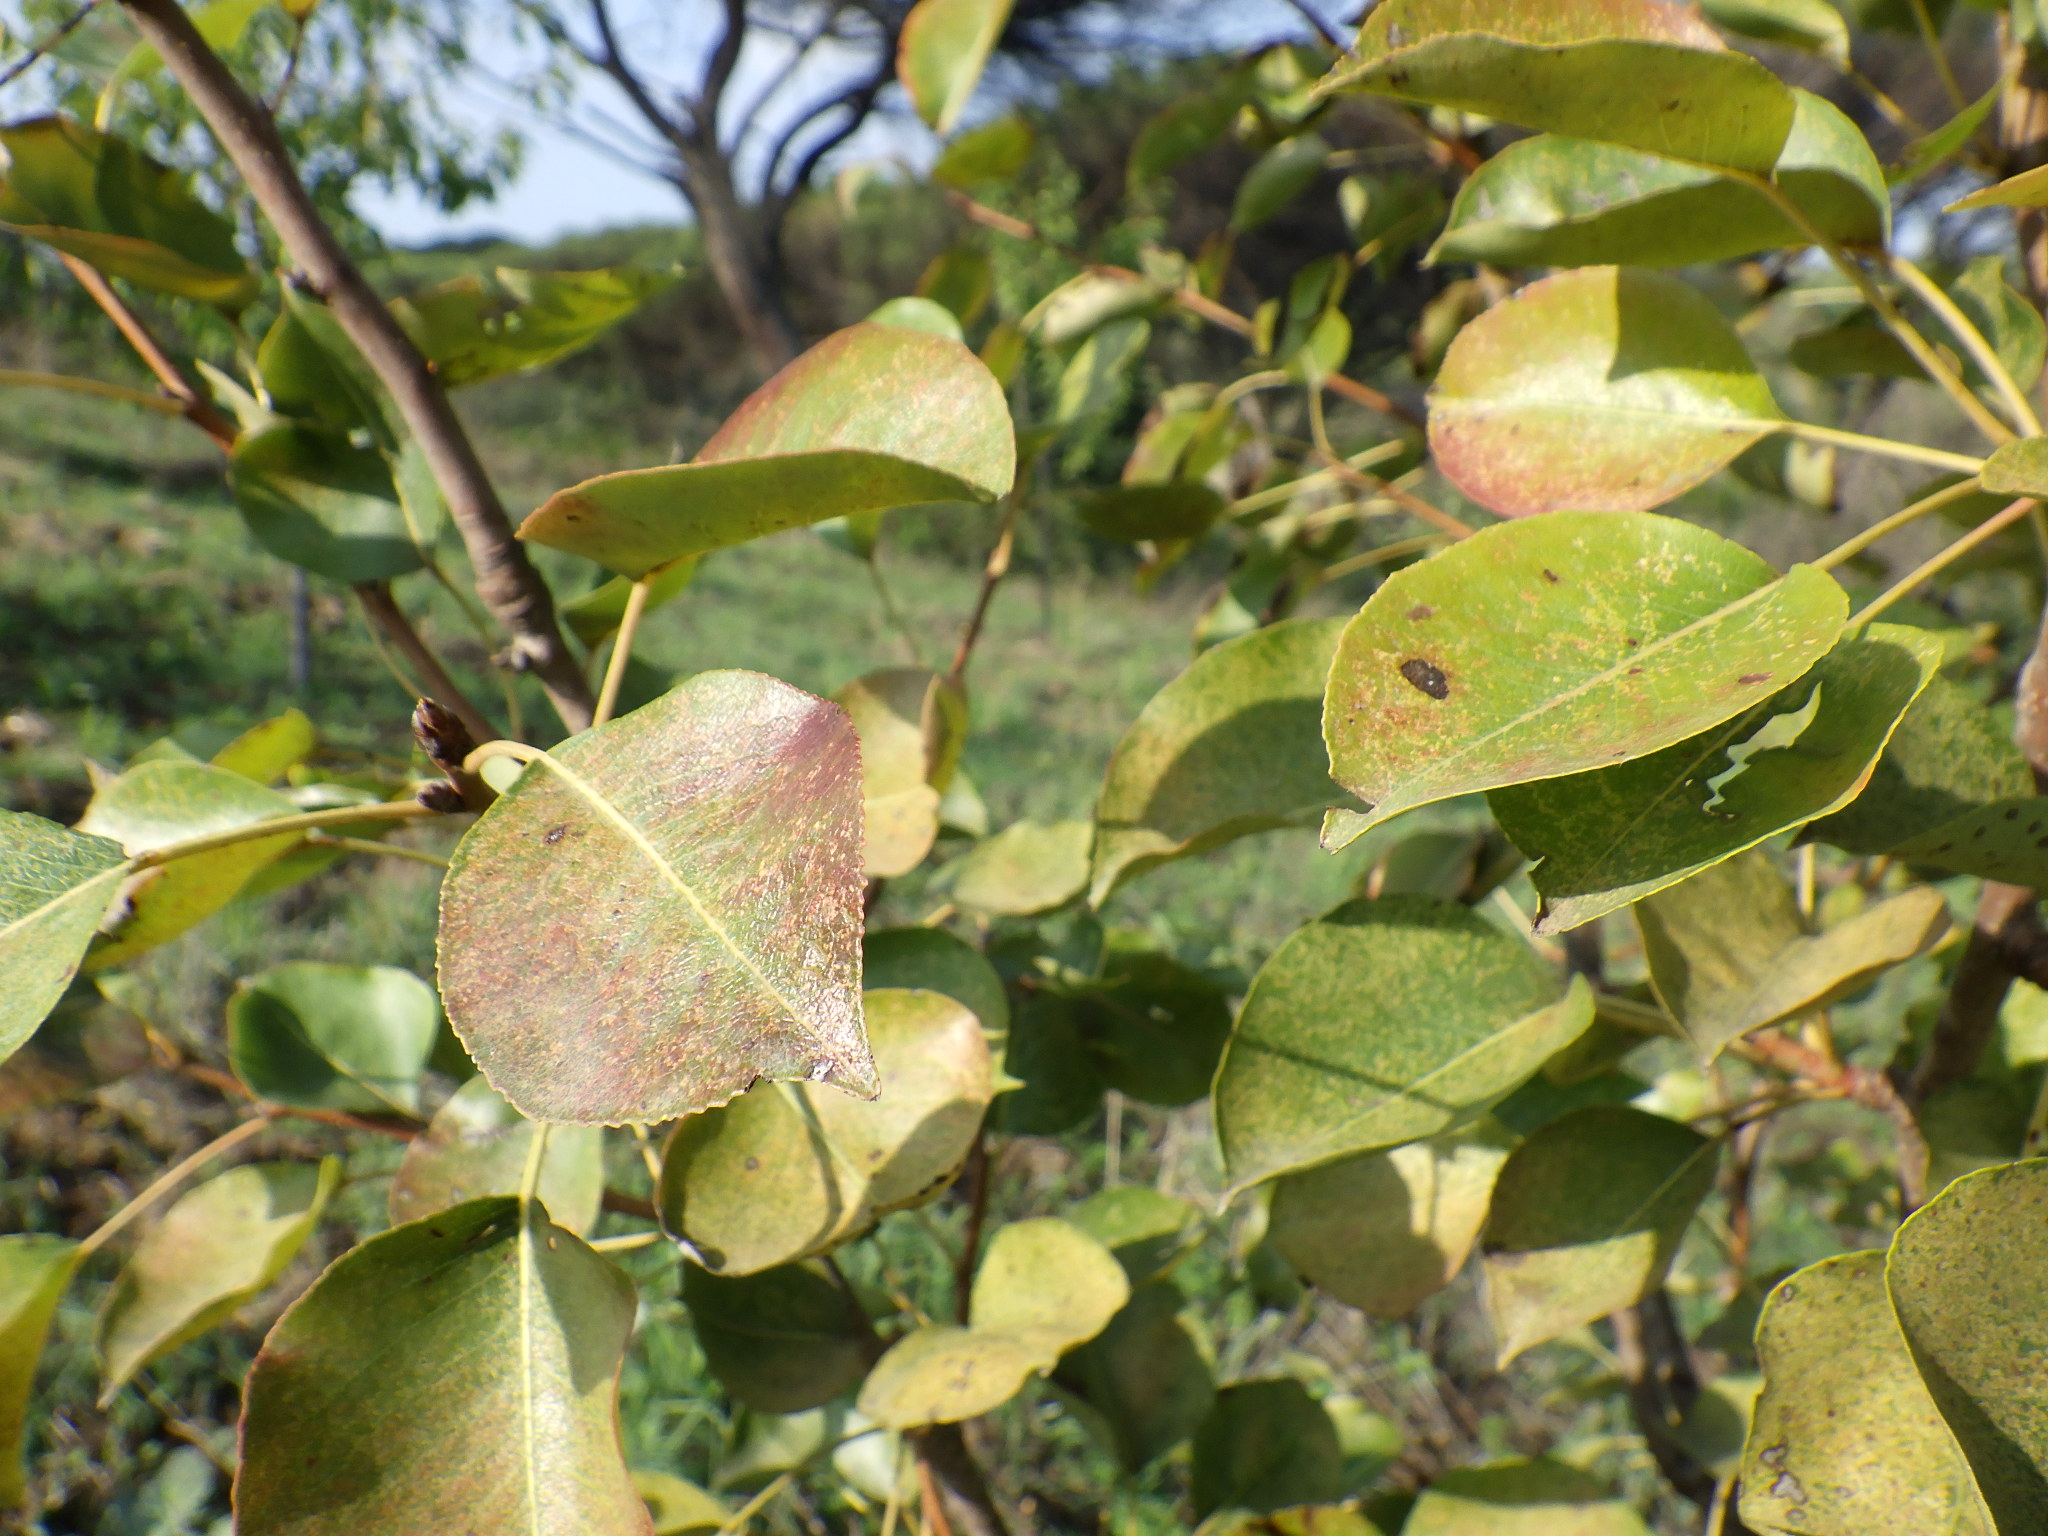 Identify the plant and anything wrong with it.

pear, black spot, tingid
